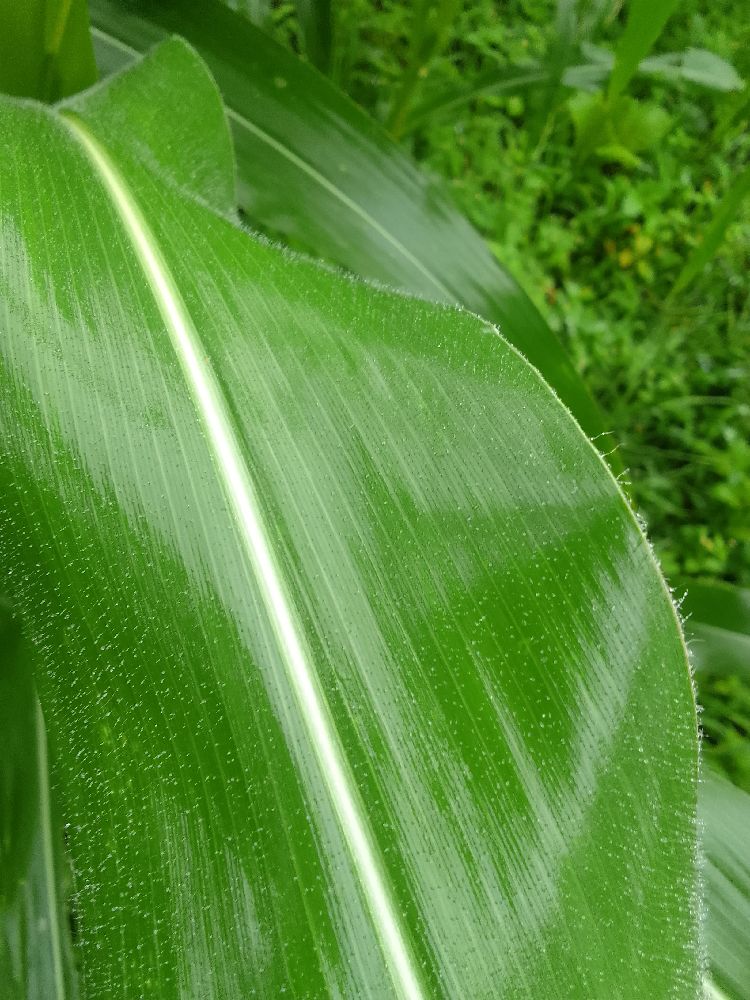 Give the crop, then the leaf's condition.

maize, healthy
